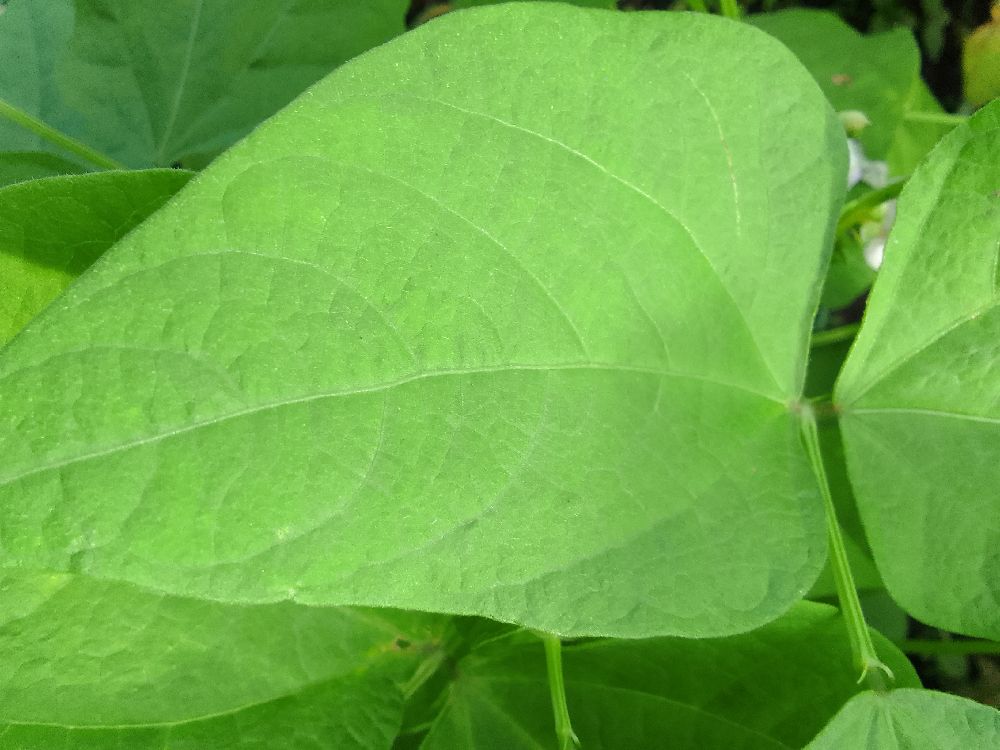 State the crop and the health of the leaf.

common bean, healthy
